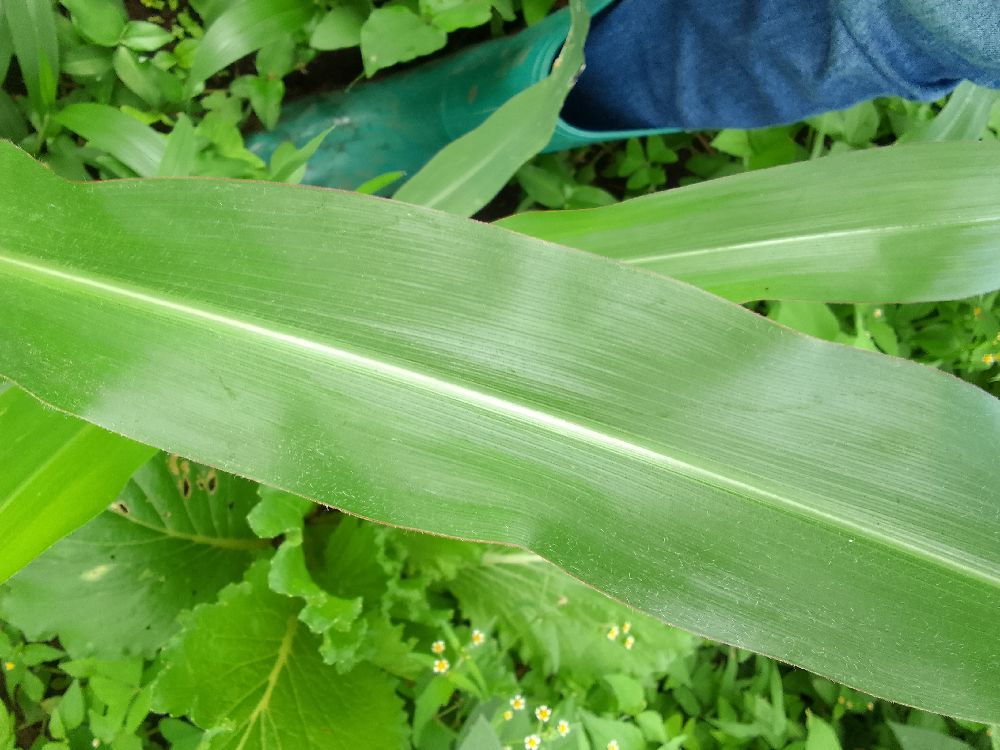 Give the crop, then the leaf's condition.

maize, healthy
